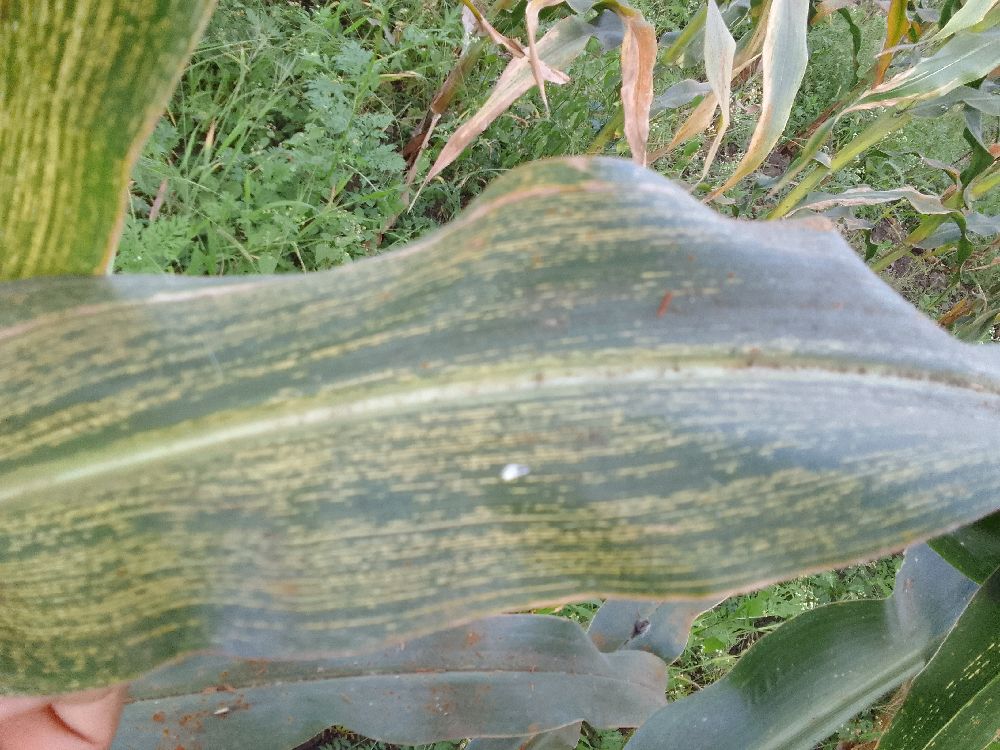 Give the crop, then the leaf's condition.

maize, maize streak virus
